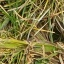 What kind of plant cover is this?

grass
